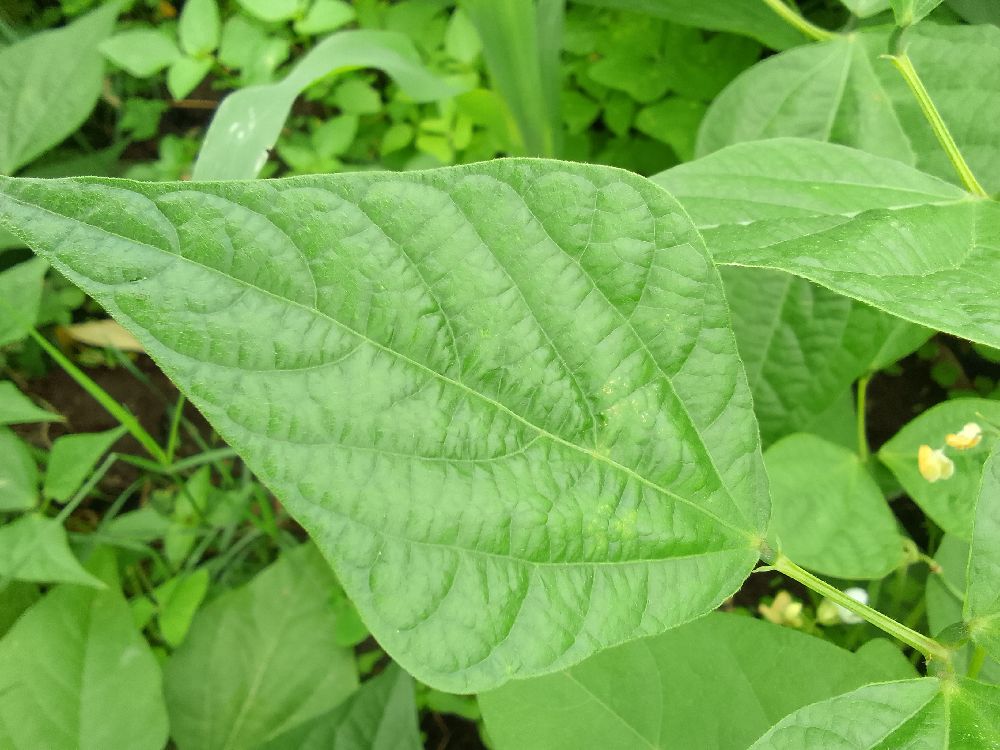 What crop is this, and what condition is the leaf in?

common bean, healthy
